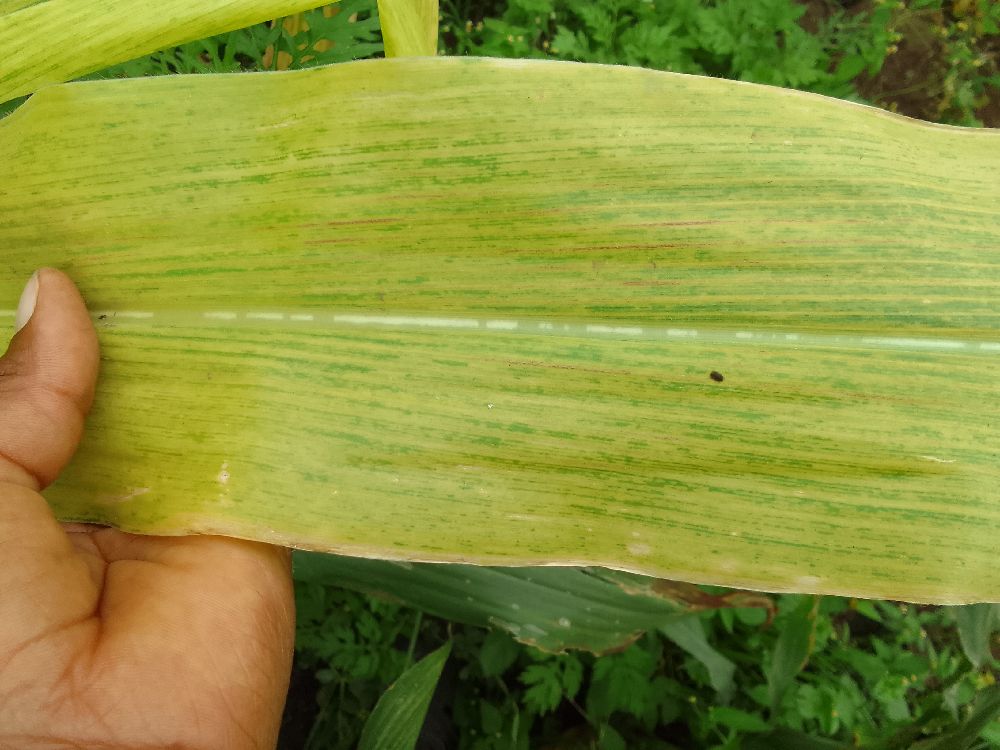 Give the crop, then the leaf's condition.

maize, maize lethal necrosis
